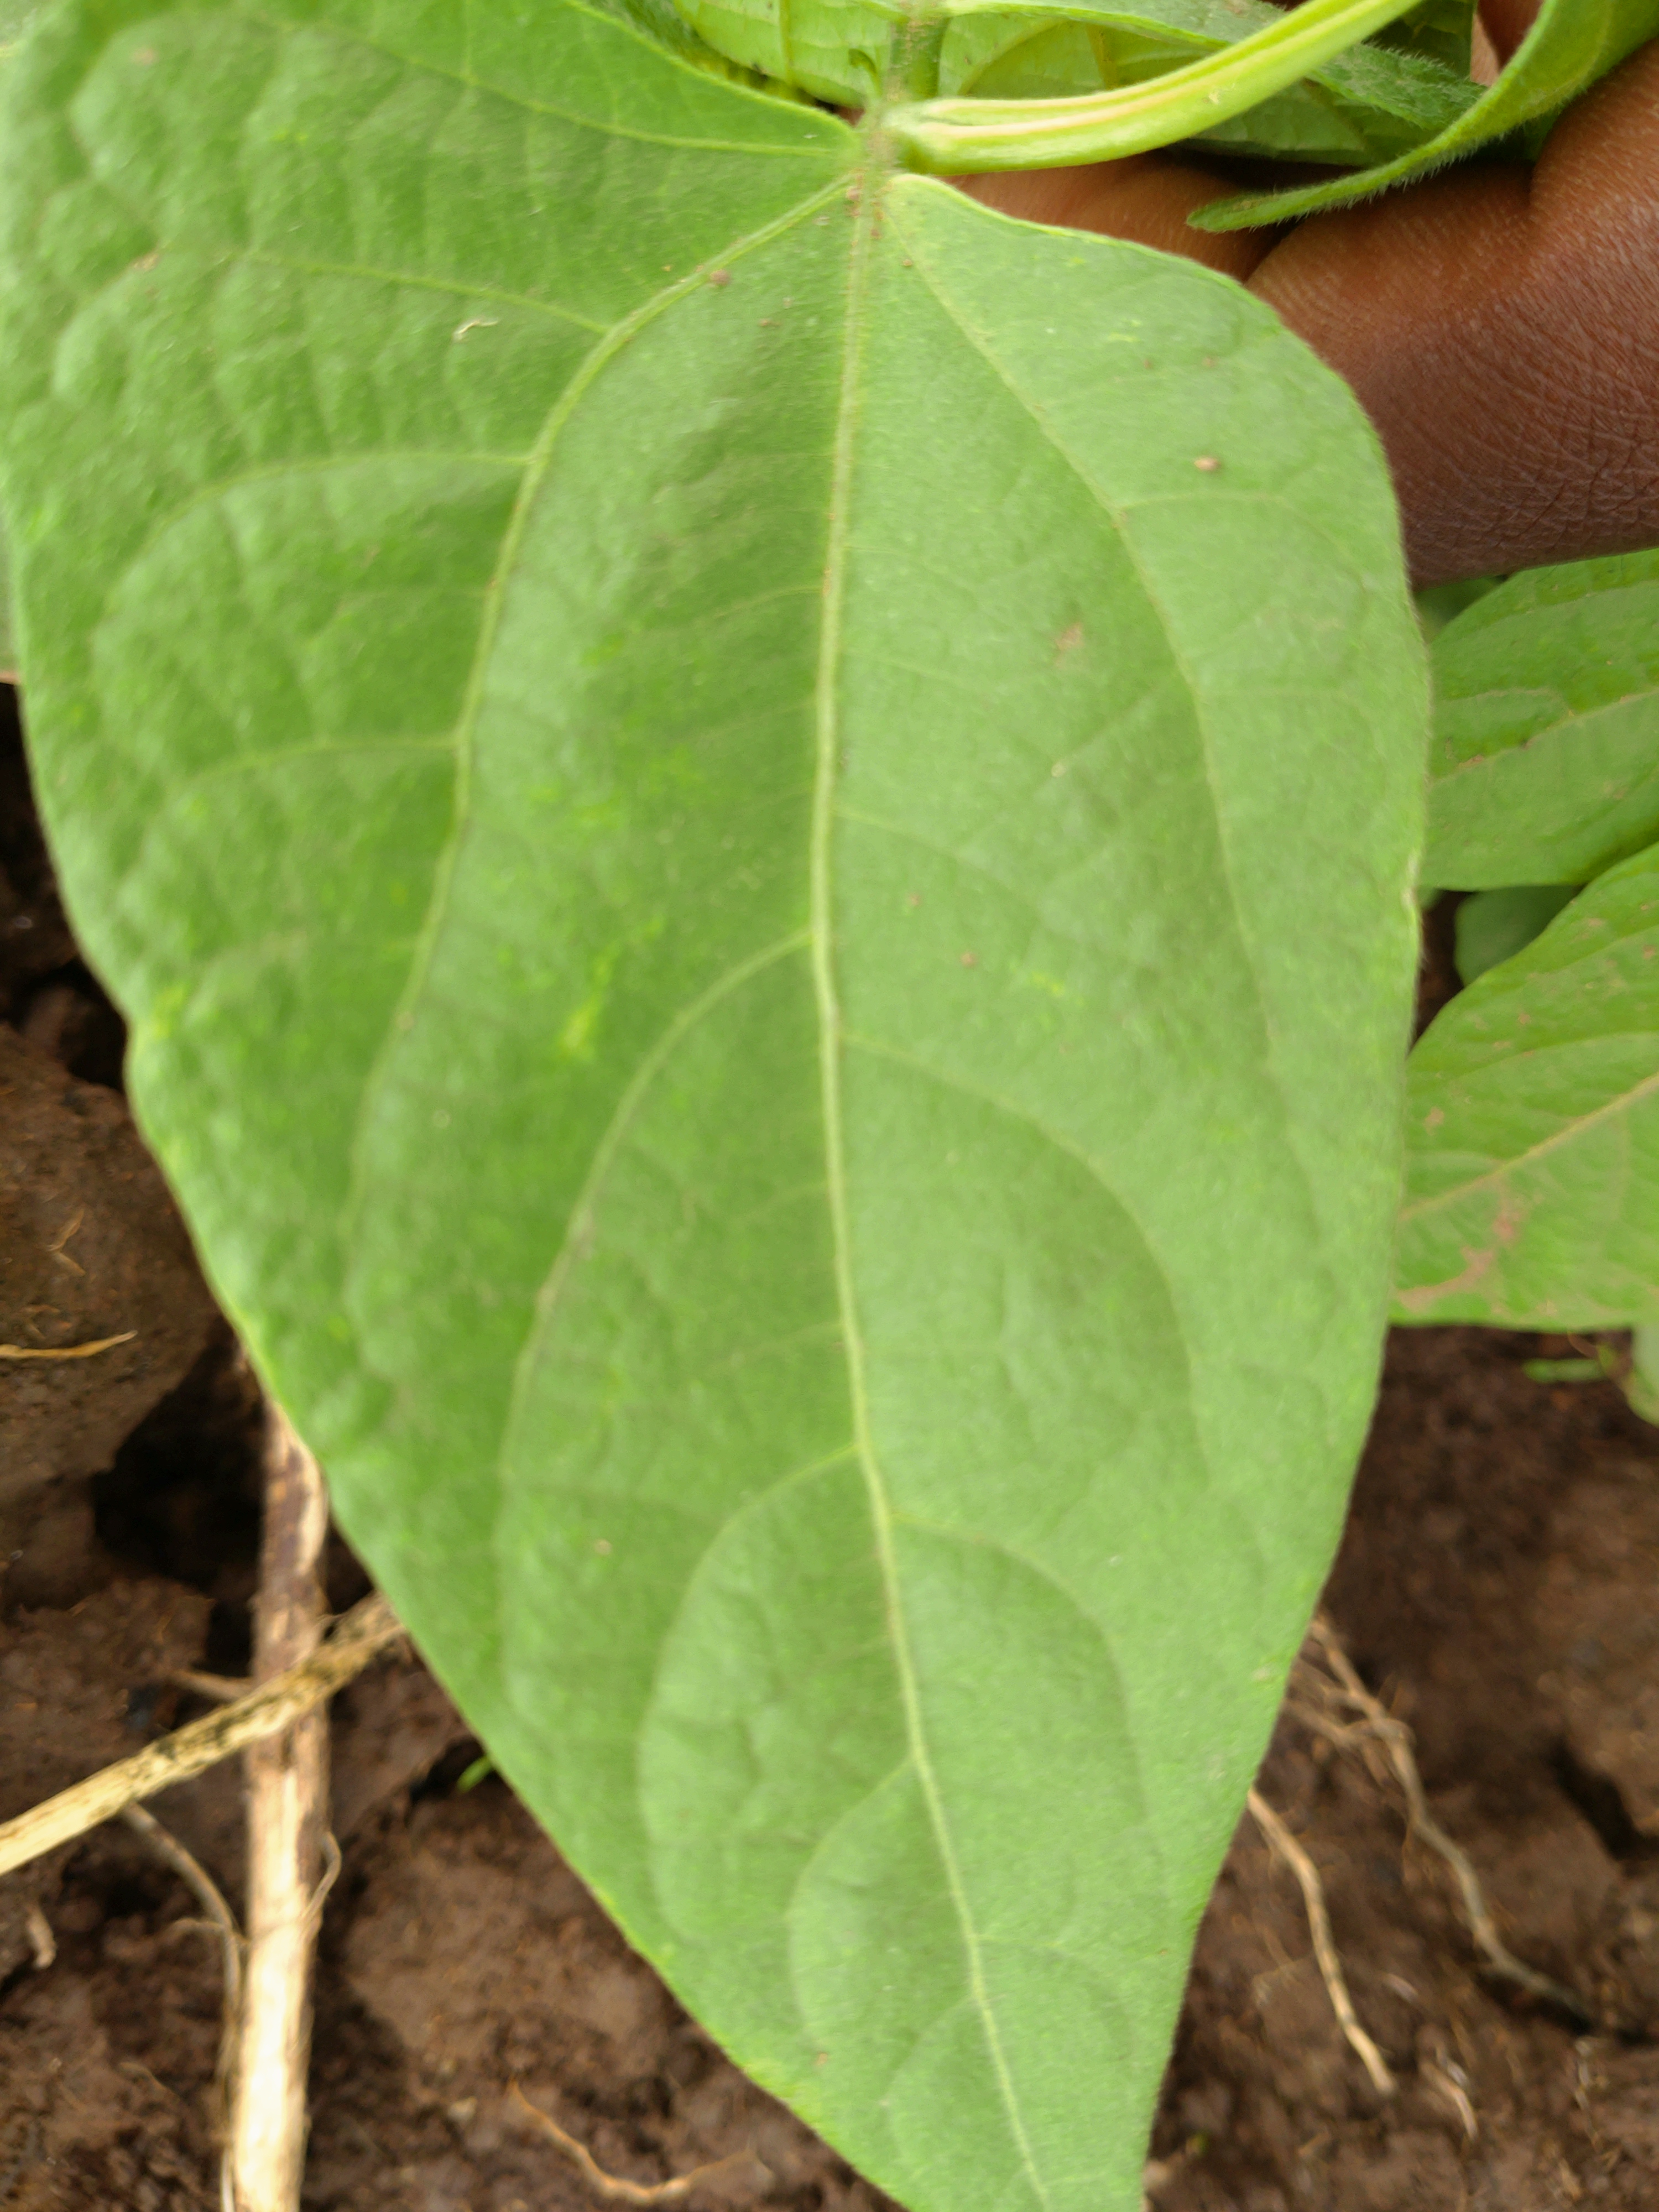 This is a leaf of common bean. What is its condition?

healthy
